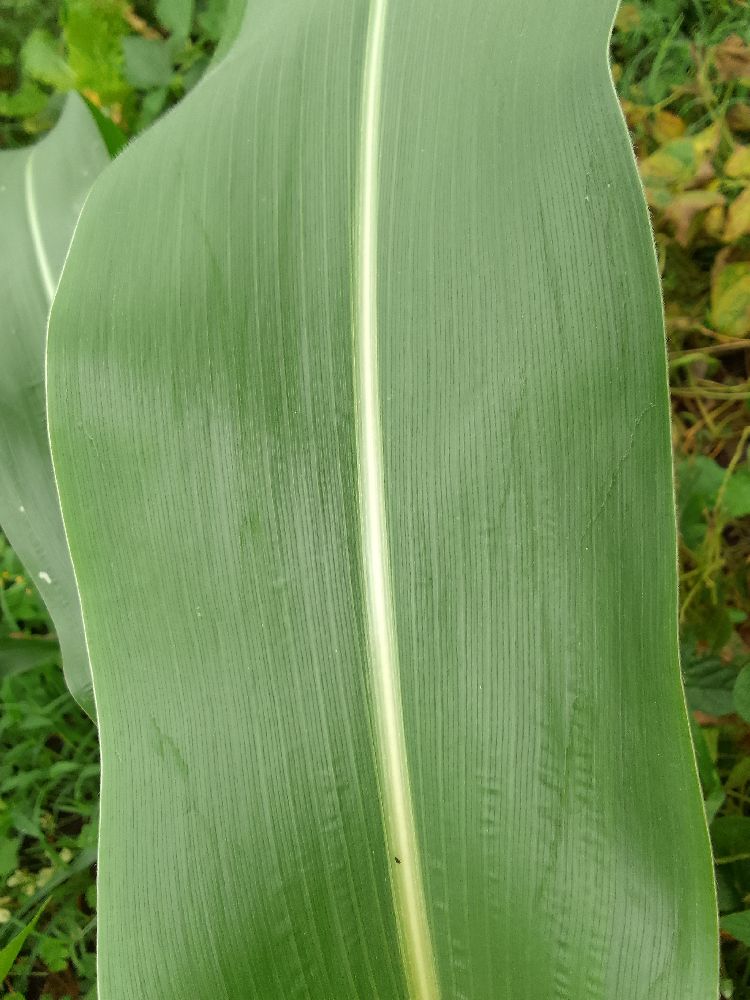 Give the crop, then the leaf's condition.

maize, healthy
